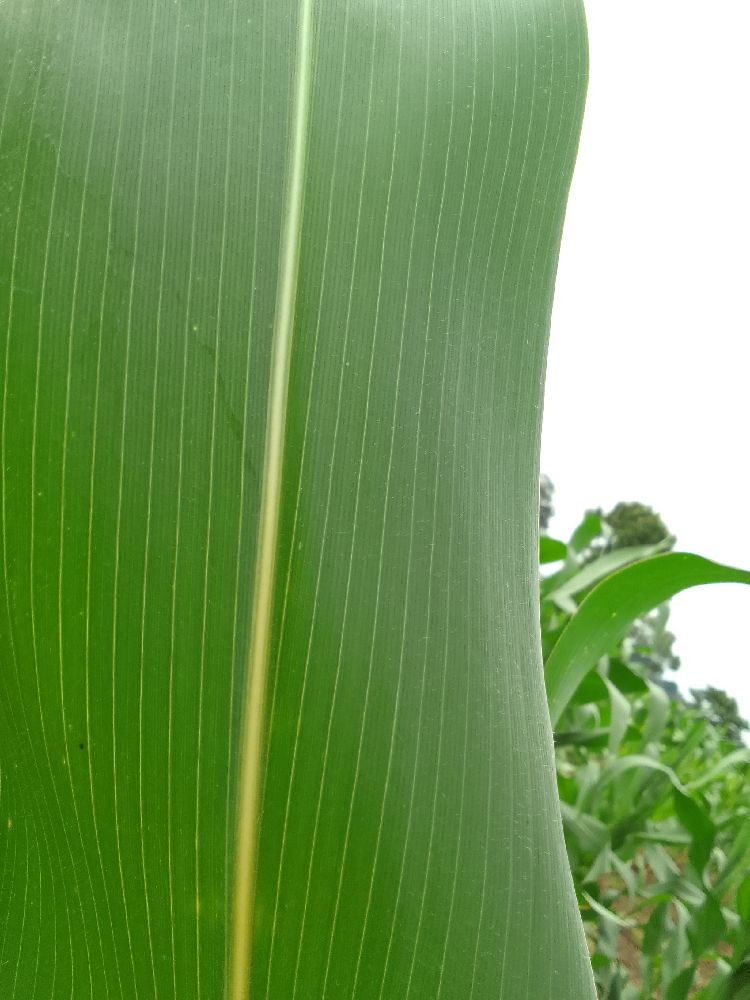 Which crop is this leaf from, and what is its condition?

maize, healthy
